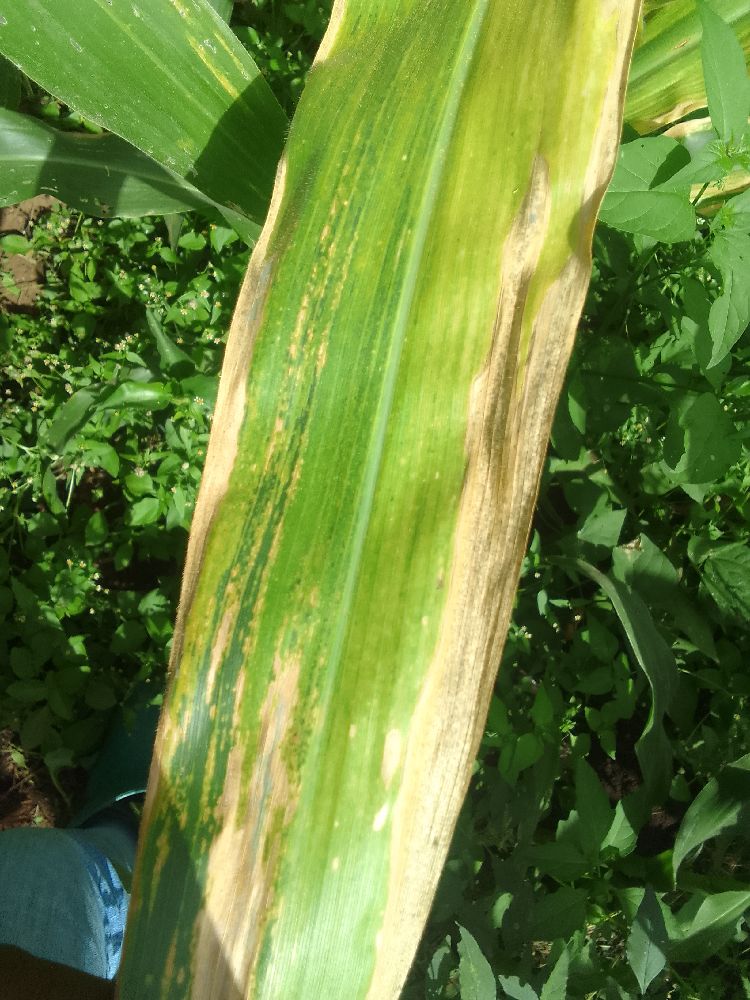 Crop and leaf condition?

maize, maize lethal necrosis
